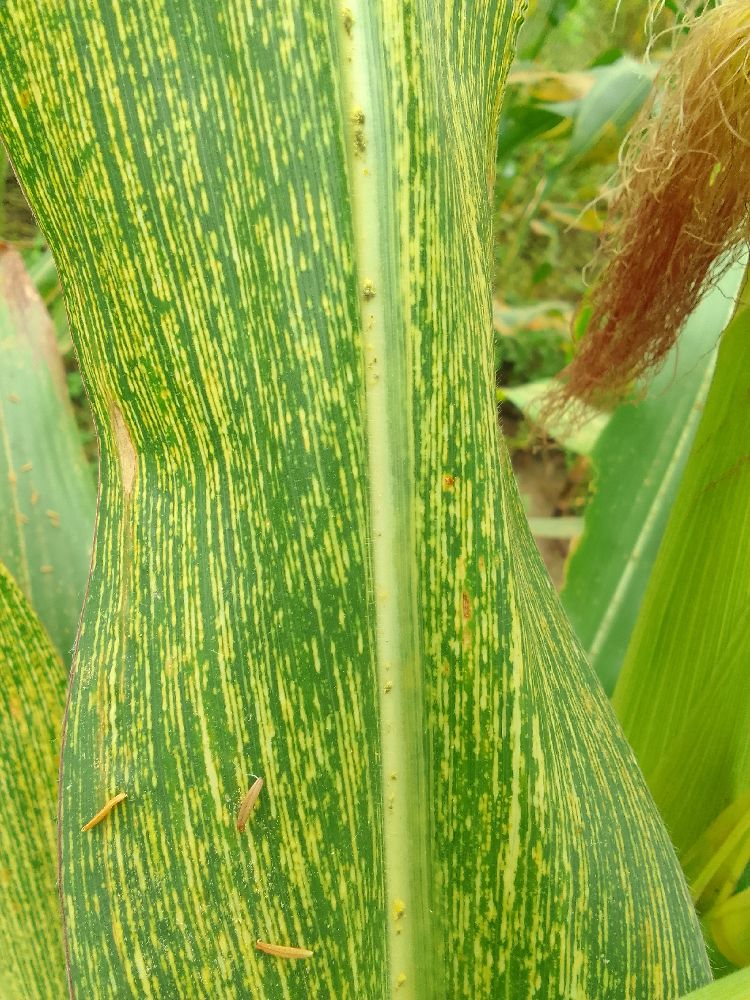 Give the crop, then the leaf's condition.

maize, maize streak virus
